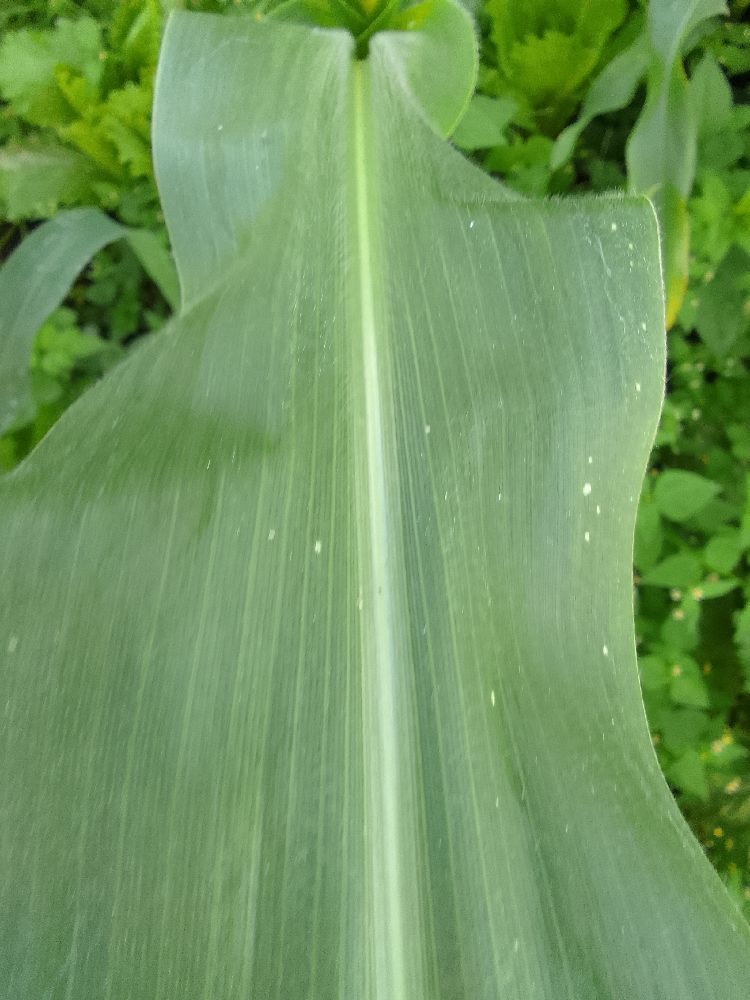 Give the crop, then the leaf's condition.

maize, healthy
